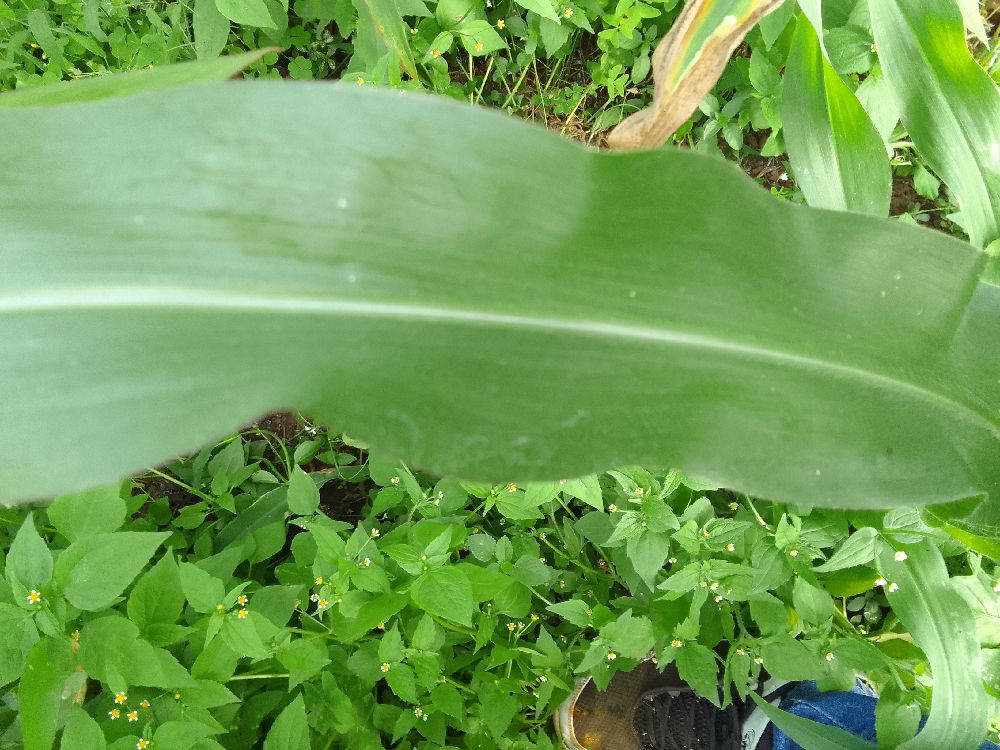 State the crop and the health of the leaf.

maize, healthy
